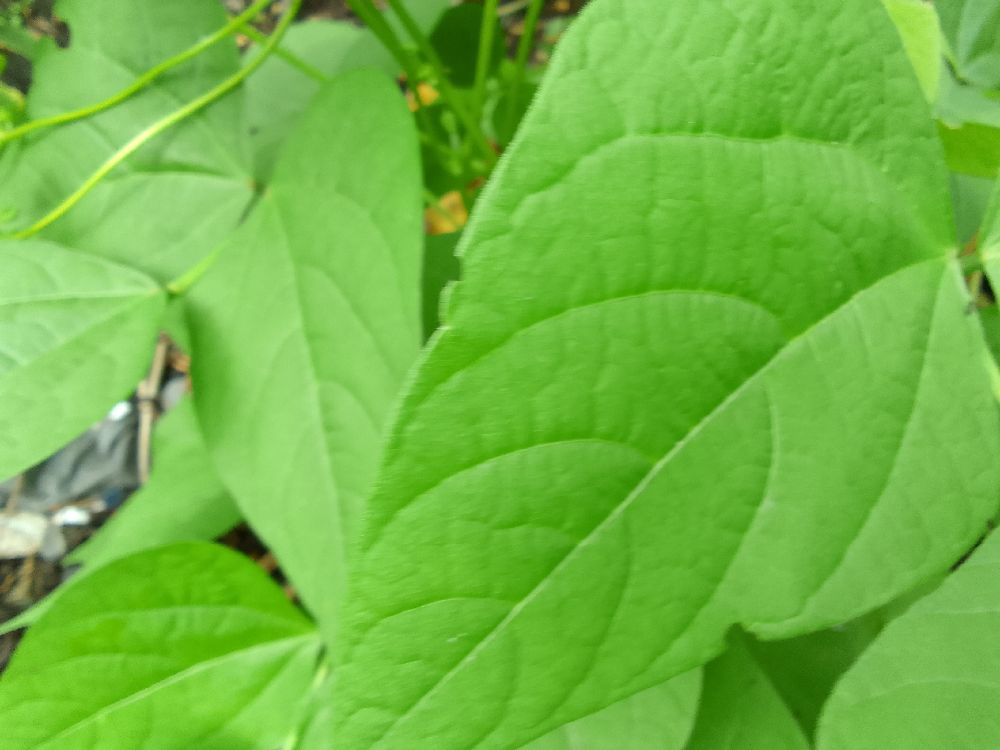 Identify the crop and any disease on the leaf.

common bean, healthy
